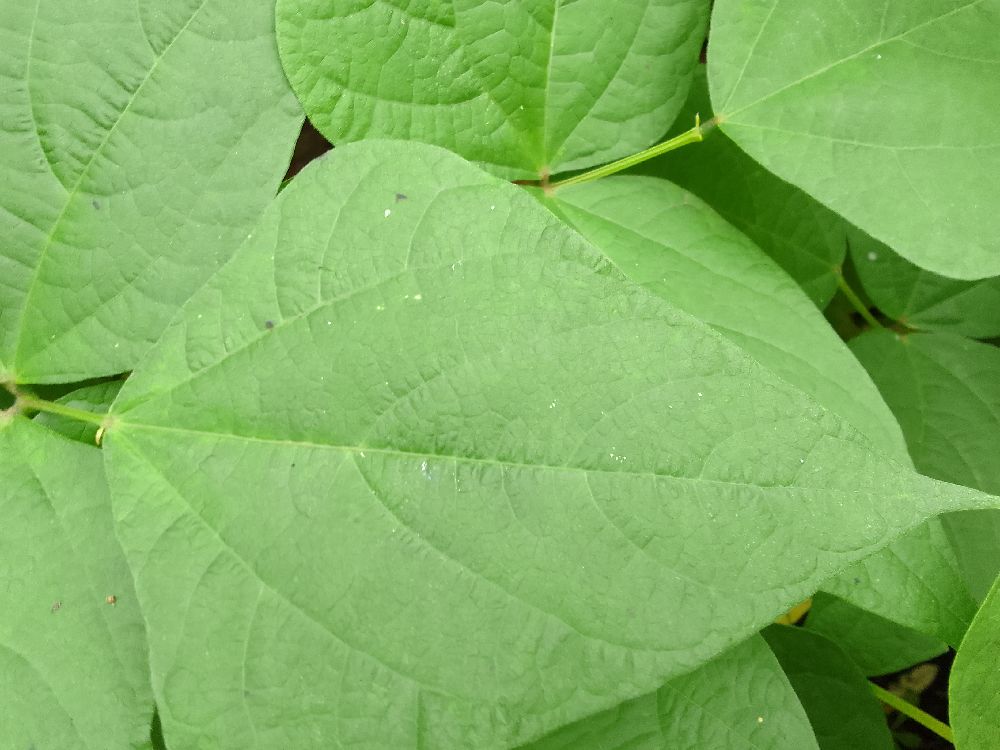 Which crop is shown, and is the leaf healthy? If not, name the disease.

common bean, healthy
